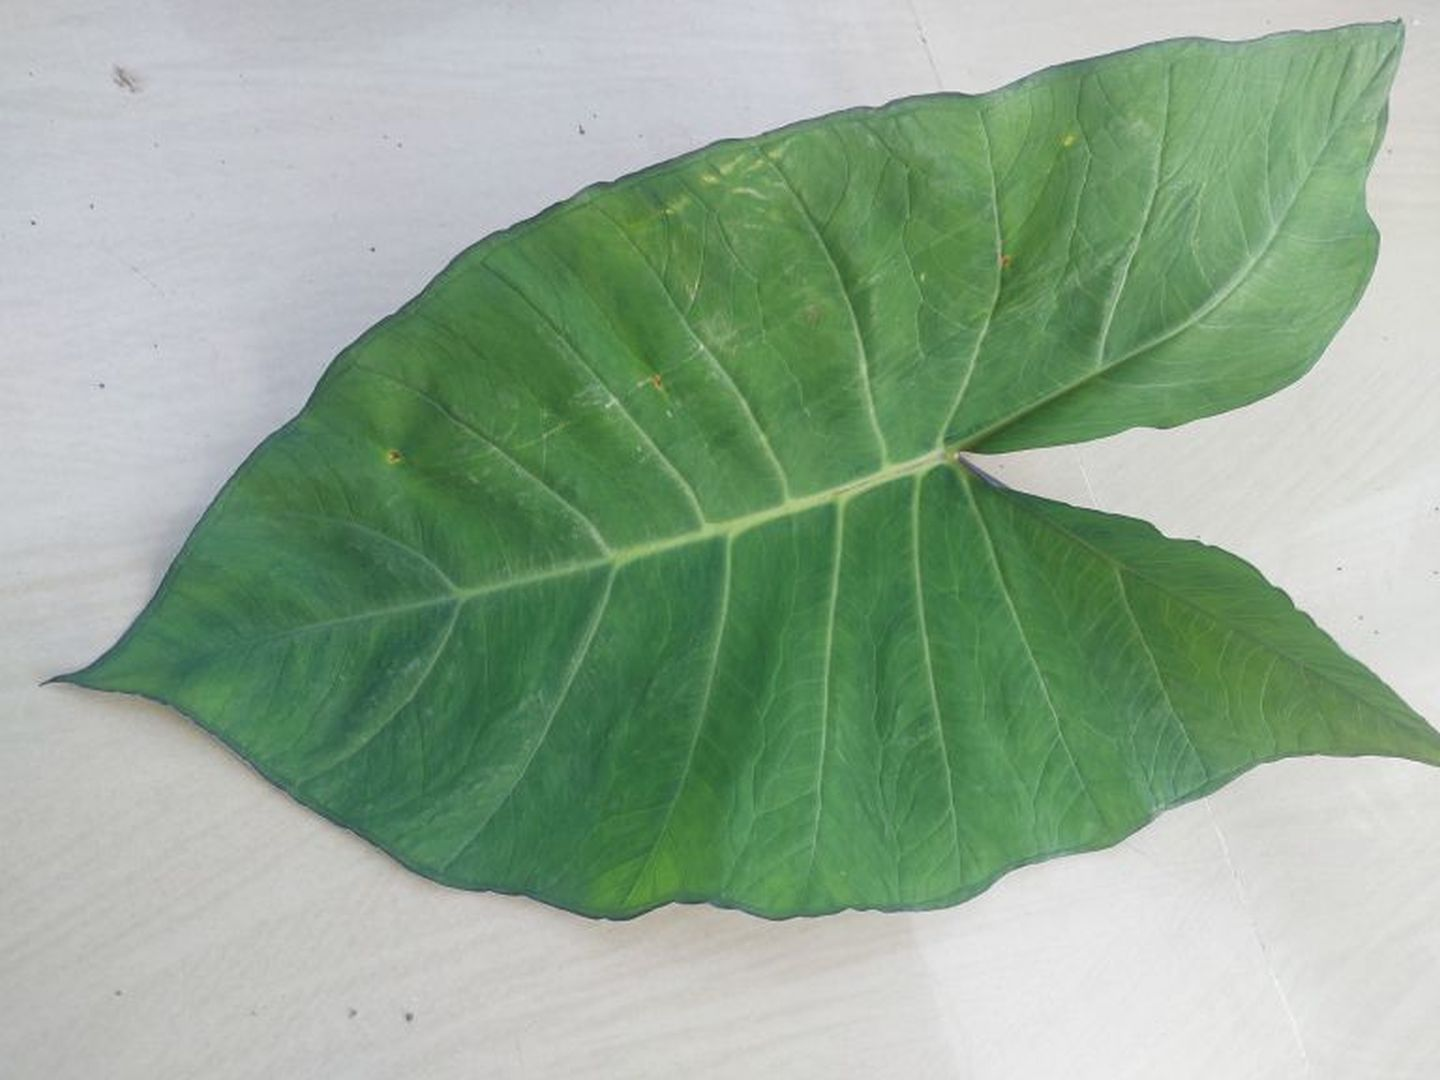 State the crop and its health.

taro, healthy
